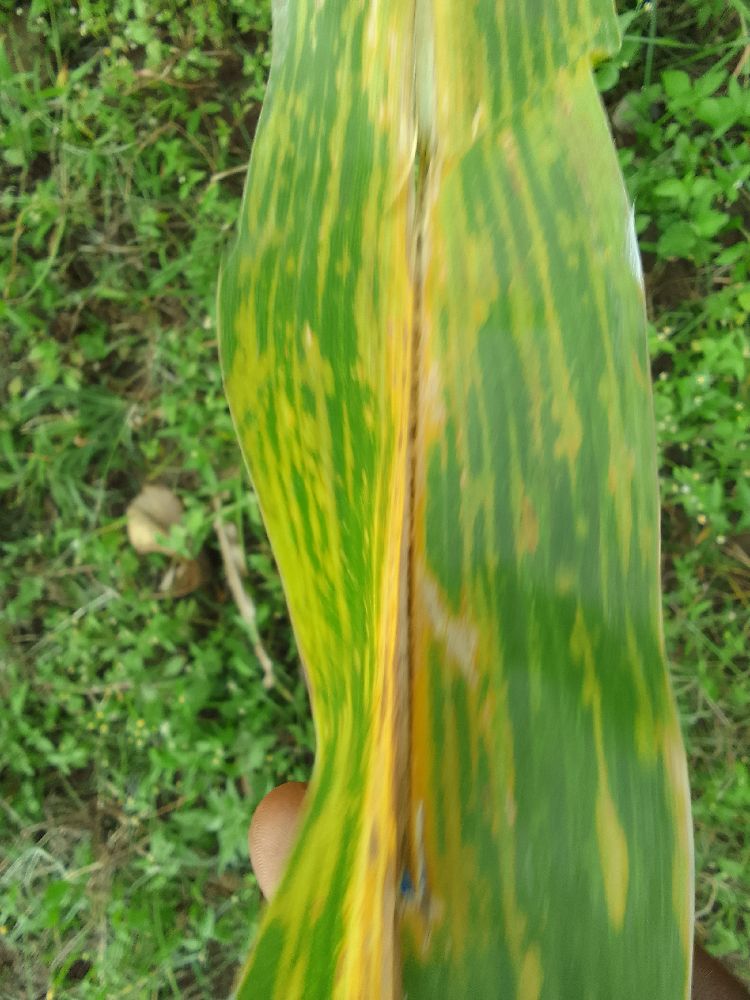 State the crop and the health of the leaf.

maize, maize lethal necrosis
